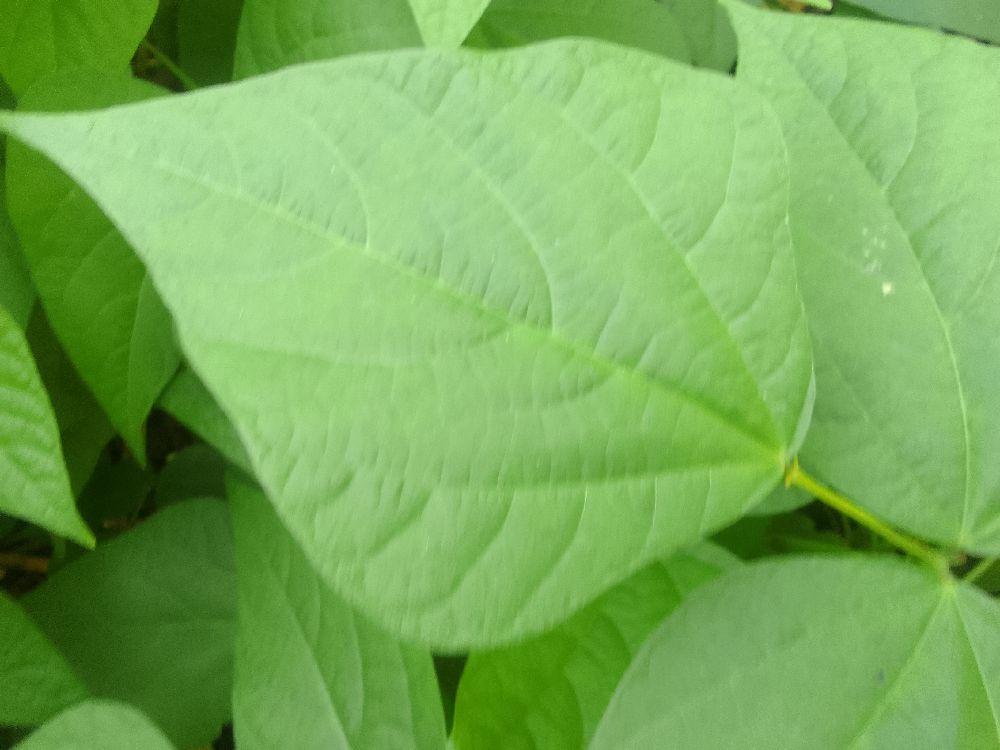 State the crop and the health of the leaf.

common bean, healthy
